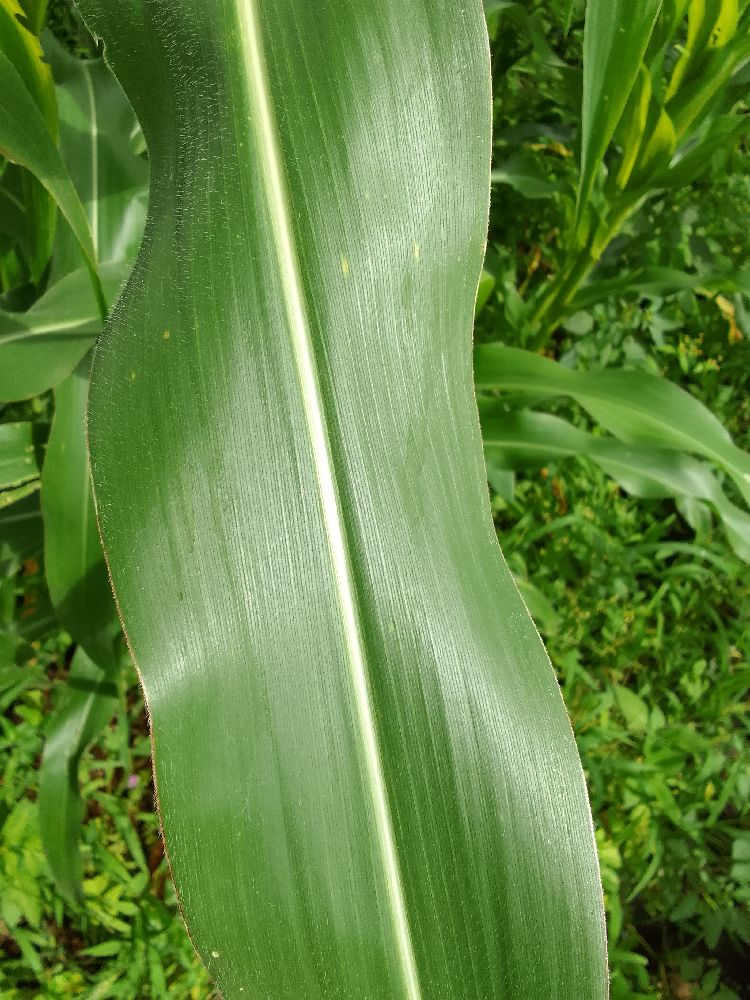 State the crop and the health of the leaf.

maize, healthy
